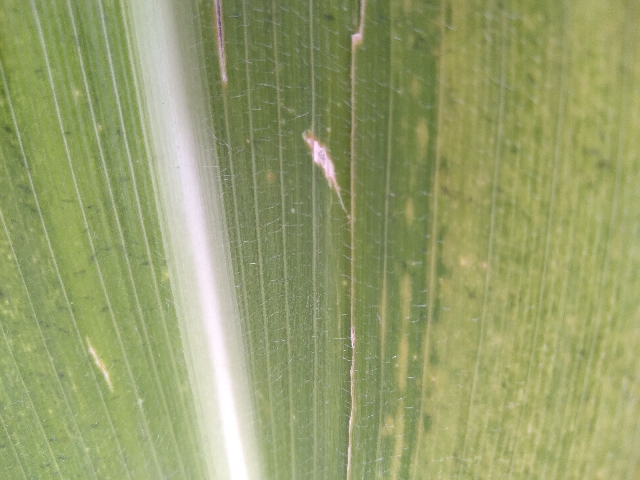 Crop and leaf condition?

maize, maize lethal necrosis
